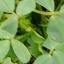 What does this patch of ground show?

unstructured weed
